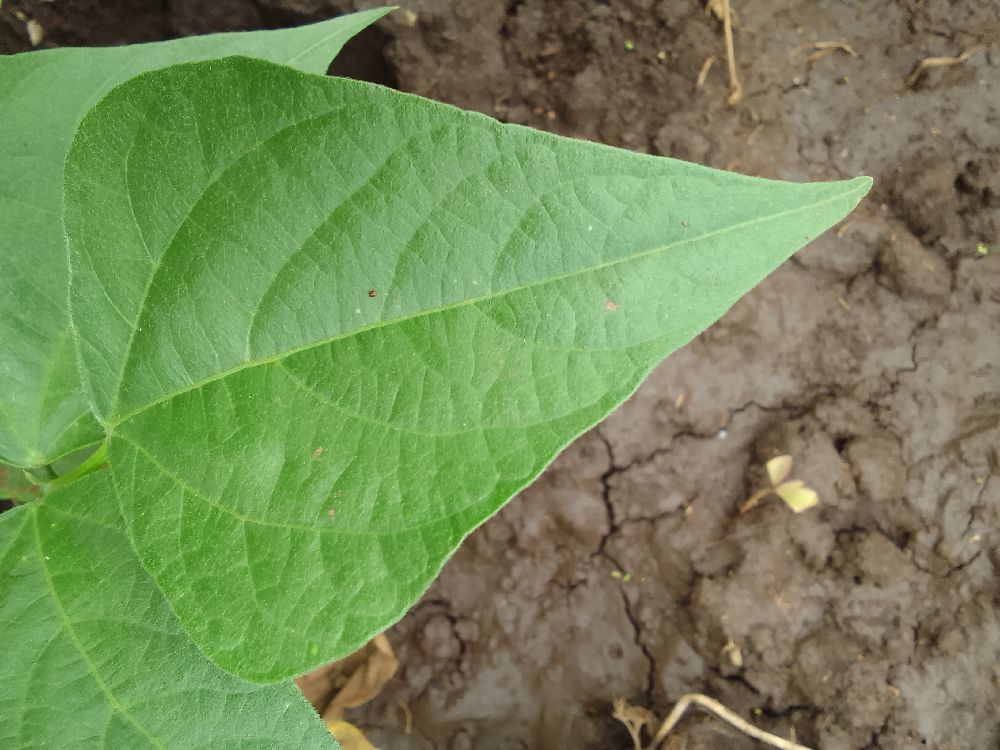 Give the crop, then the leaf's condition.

common bean, healthy
